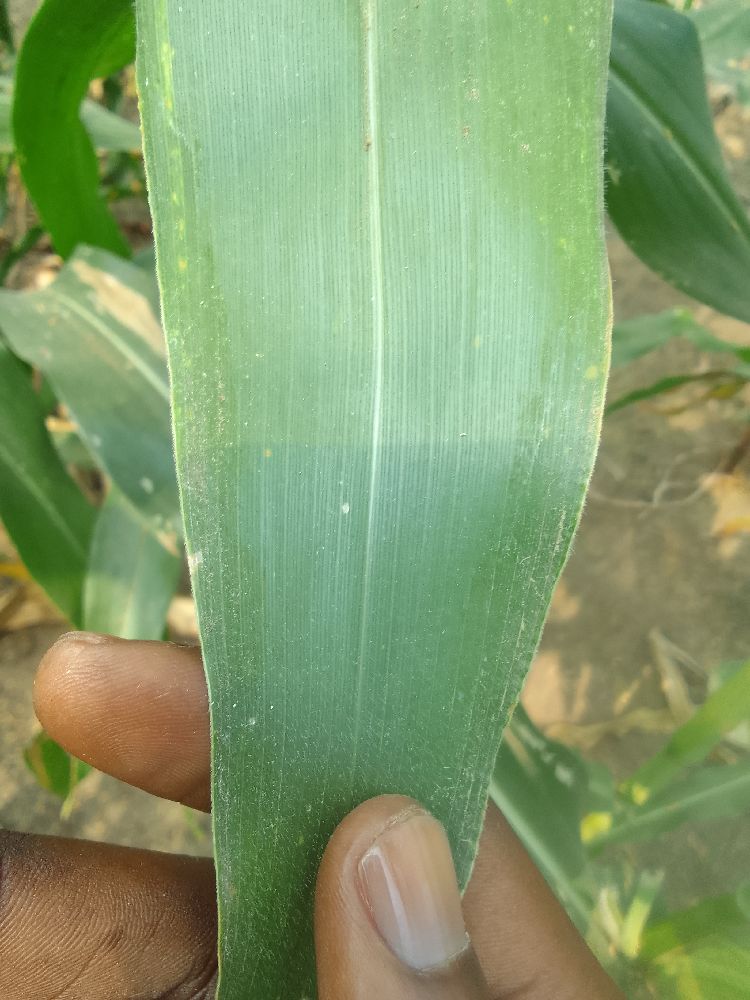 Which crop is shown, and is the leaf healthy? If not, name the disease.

maize, healthy
